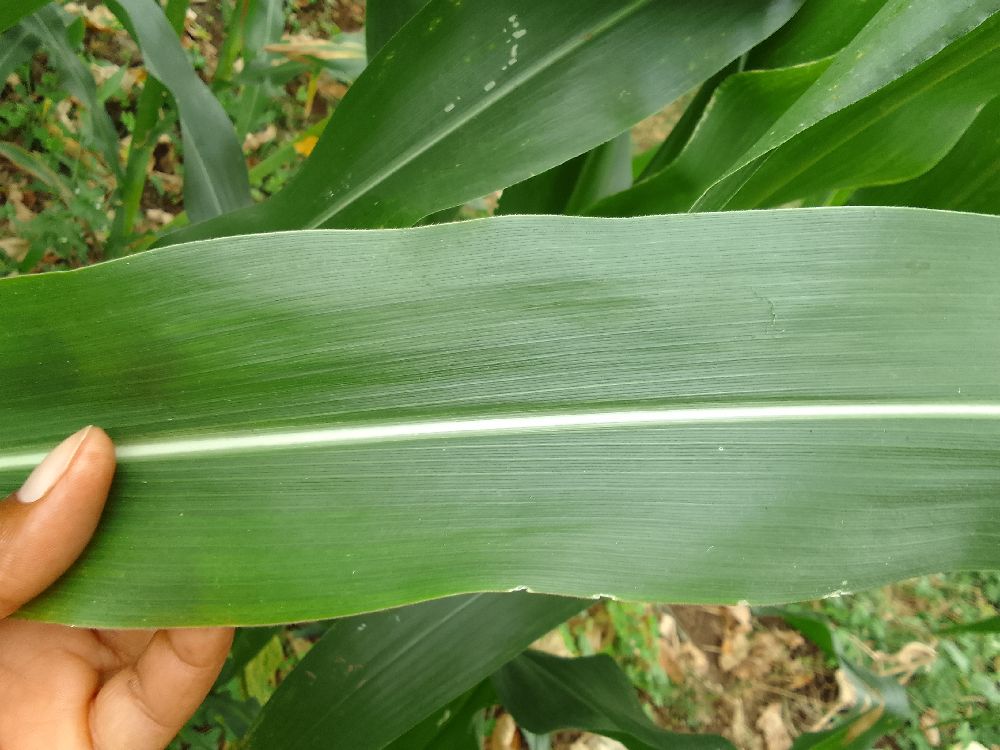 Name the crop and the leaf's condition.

maize, healthy
